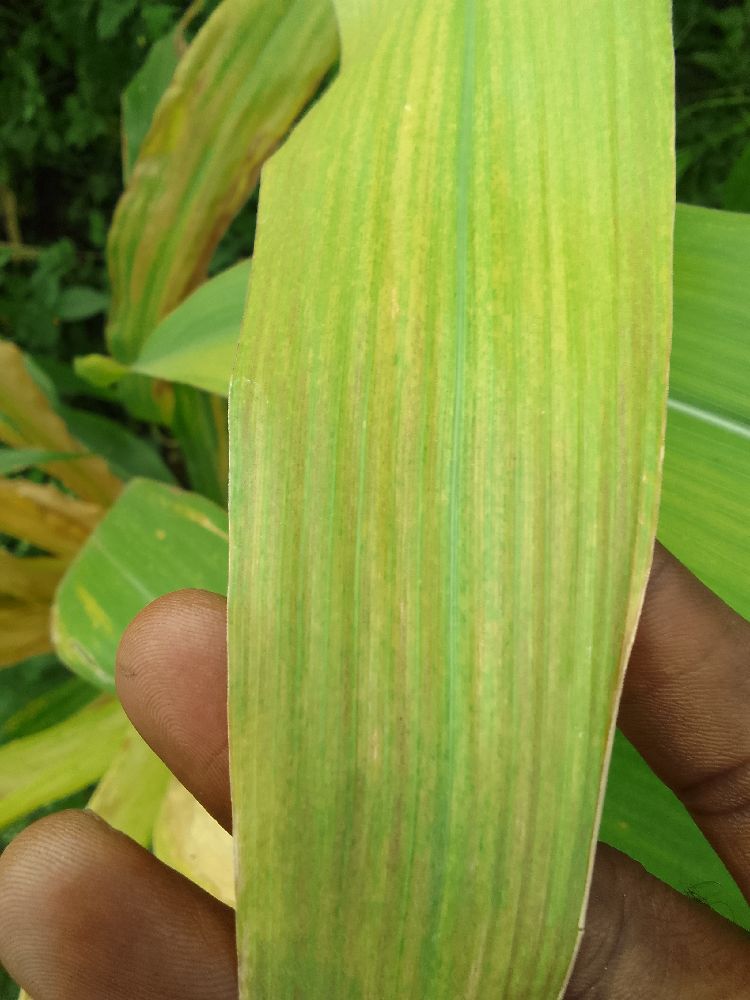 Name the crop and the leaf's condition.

maize, maize lethal necrosis
